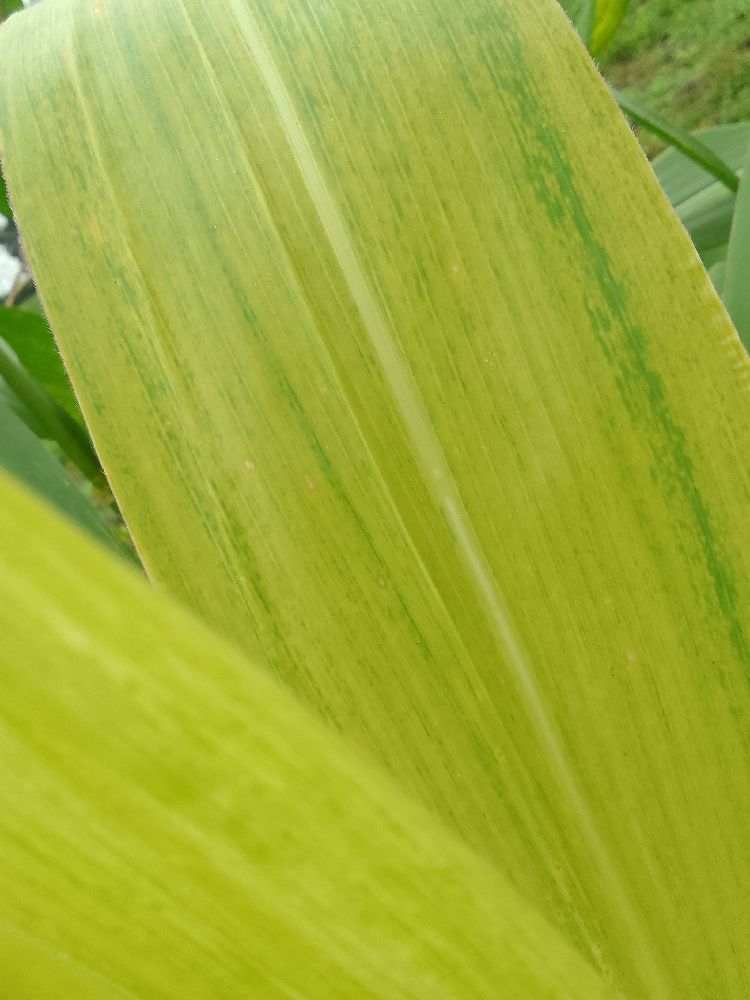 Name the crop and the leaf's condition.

maize, maize lethal necrosis
